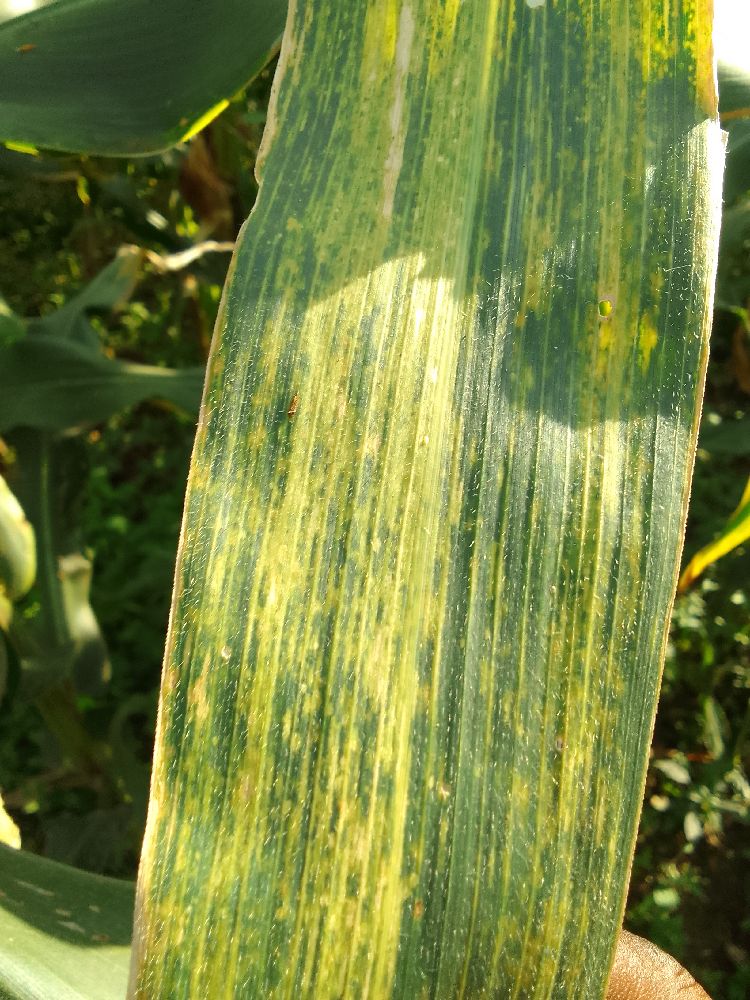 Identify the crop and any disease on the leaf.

maize, maize lethal necrosis
